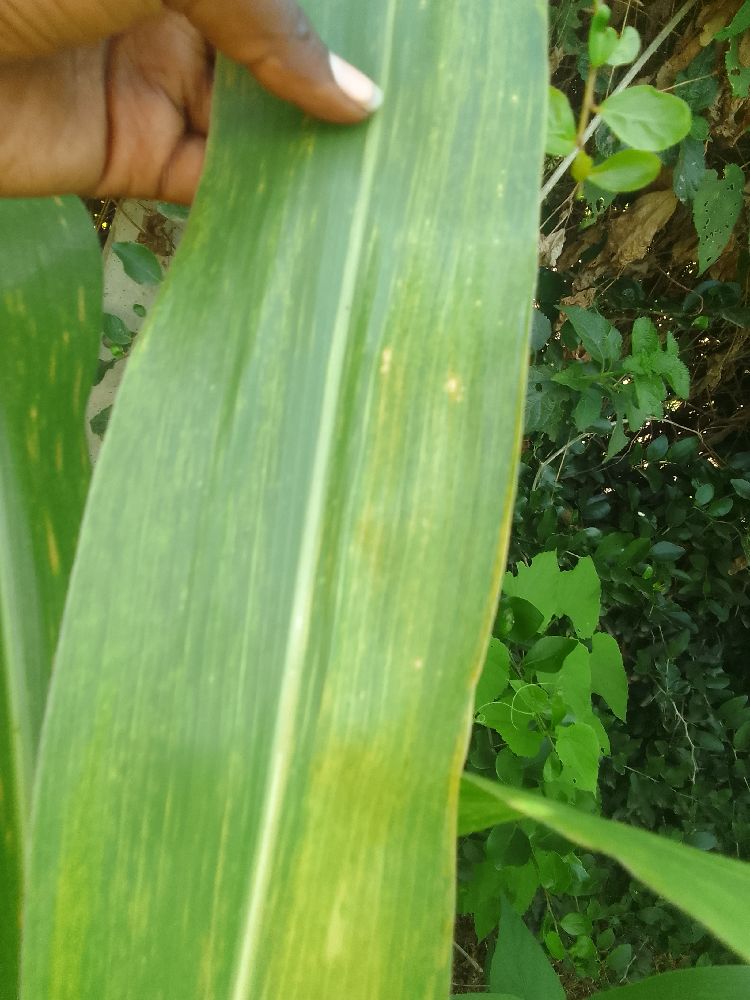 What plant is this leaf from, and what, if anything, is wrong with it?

maize, maize lethal necrosis
